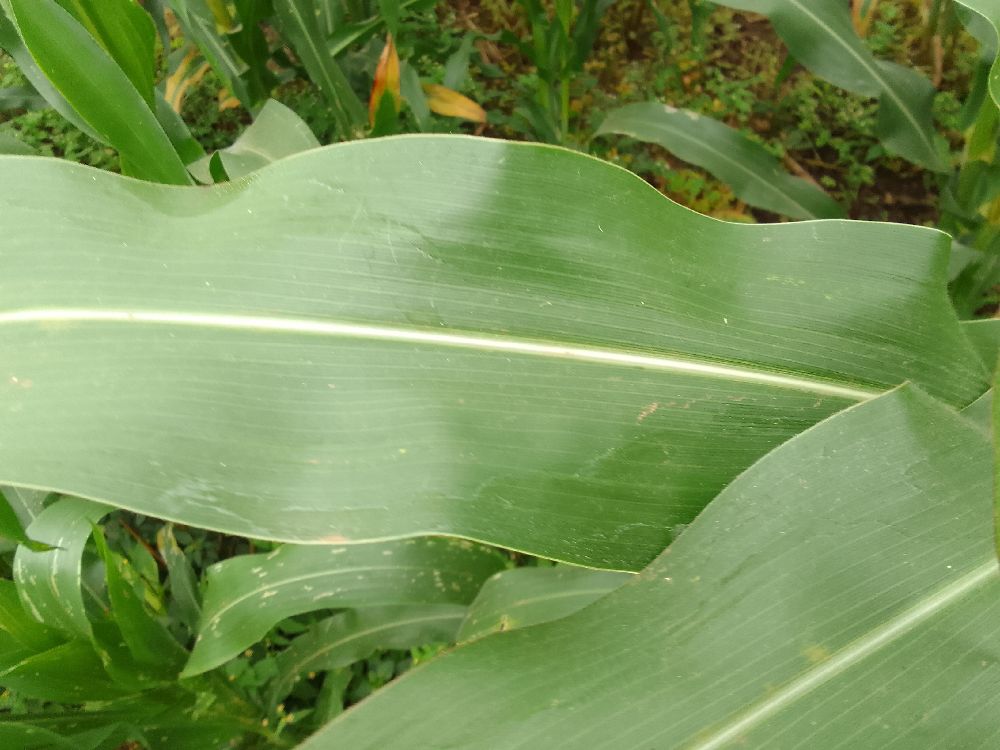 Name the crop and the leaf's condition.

maize, healthy
